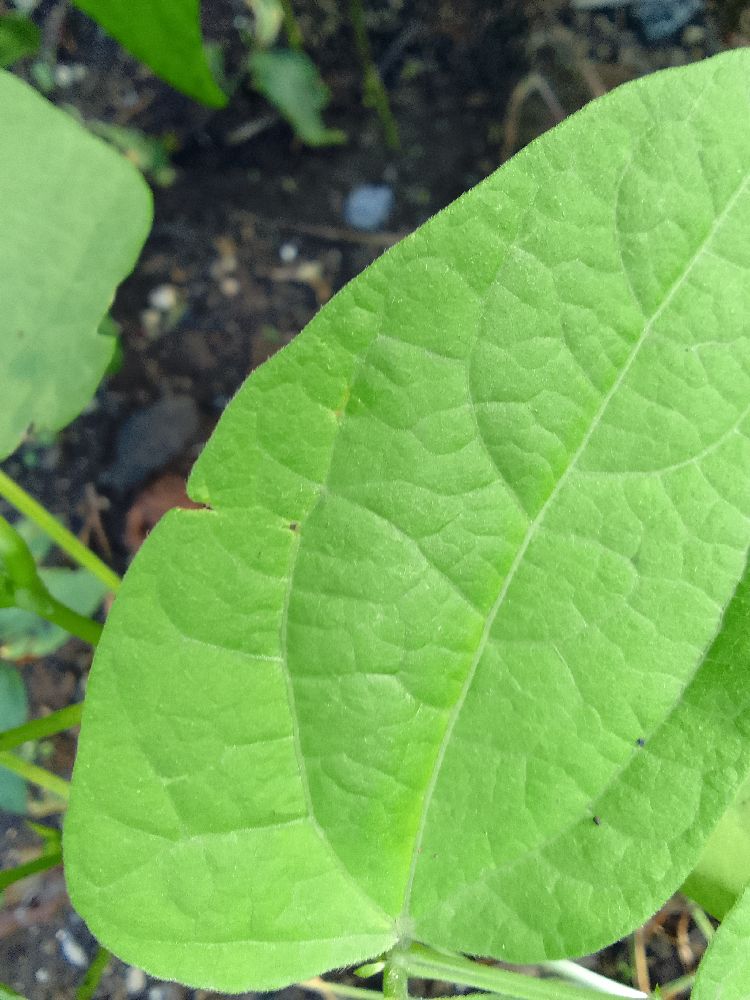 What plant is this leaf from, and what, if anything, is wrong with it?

common bean, healthy
